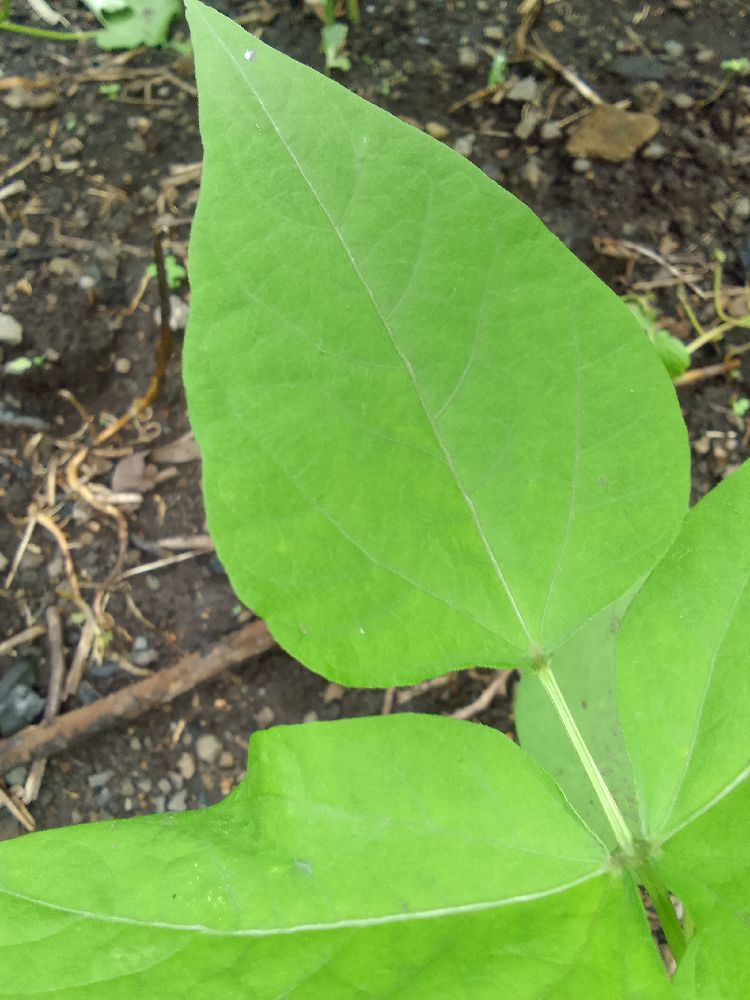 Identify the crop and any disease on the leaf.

common bean, healthy
